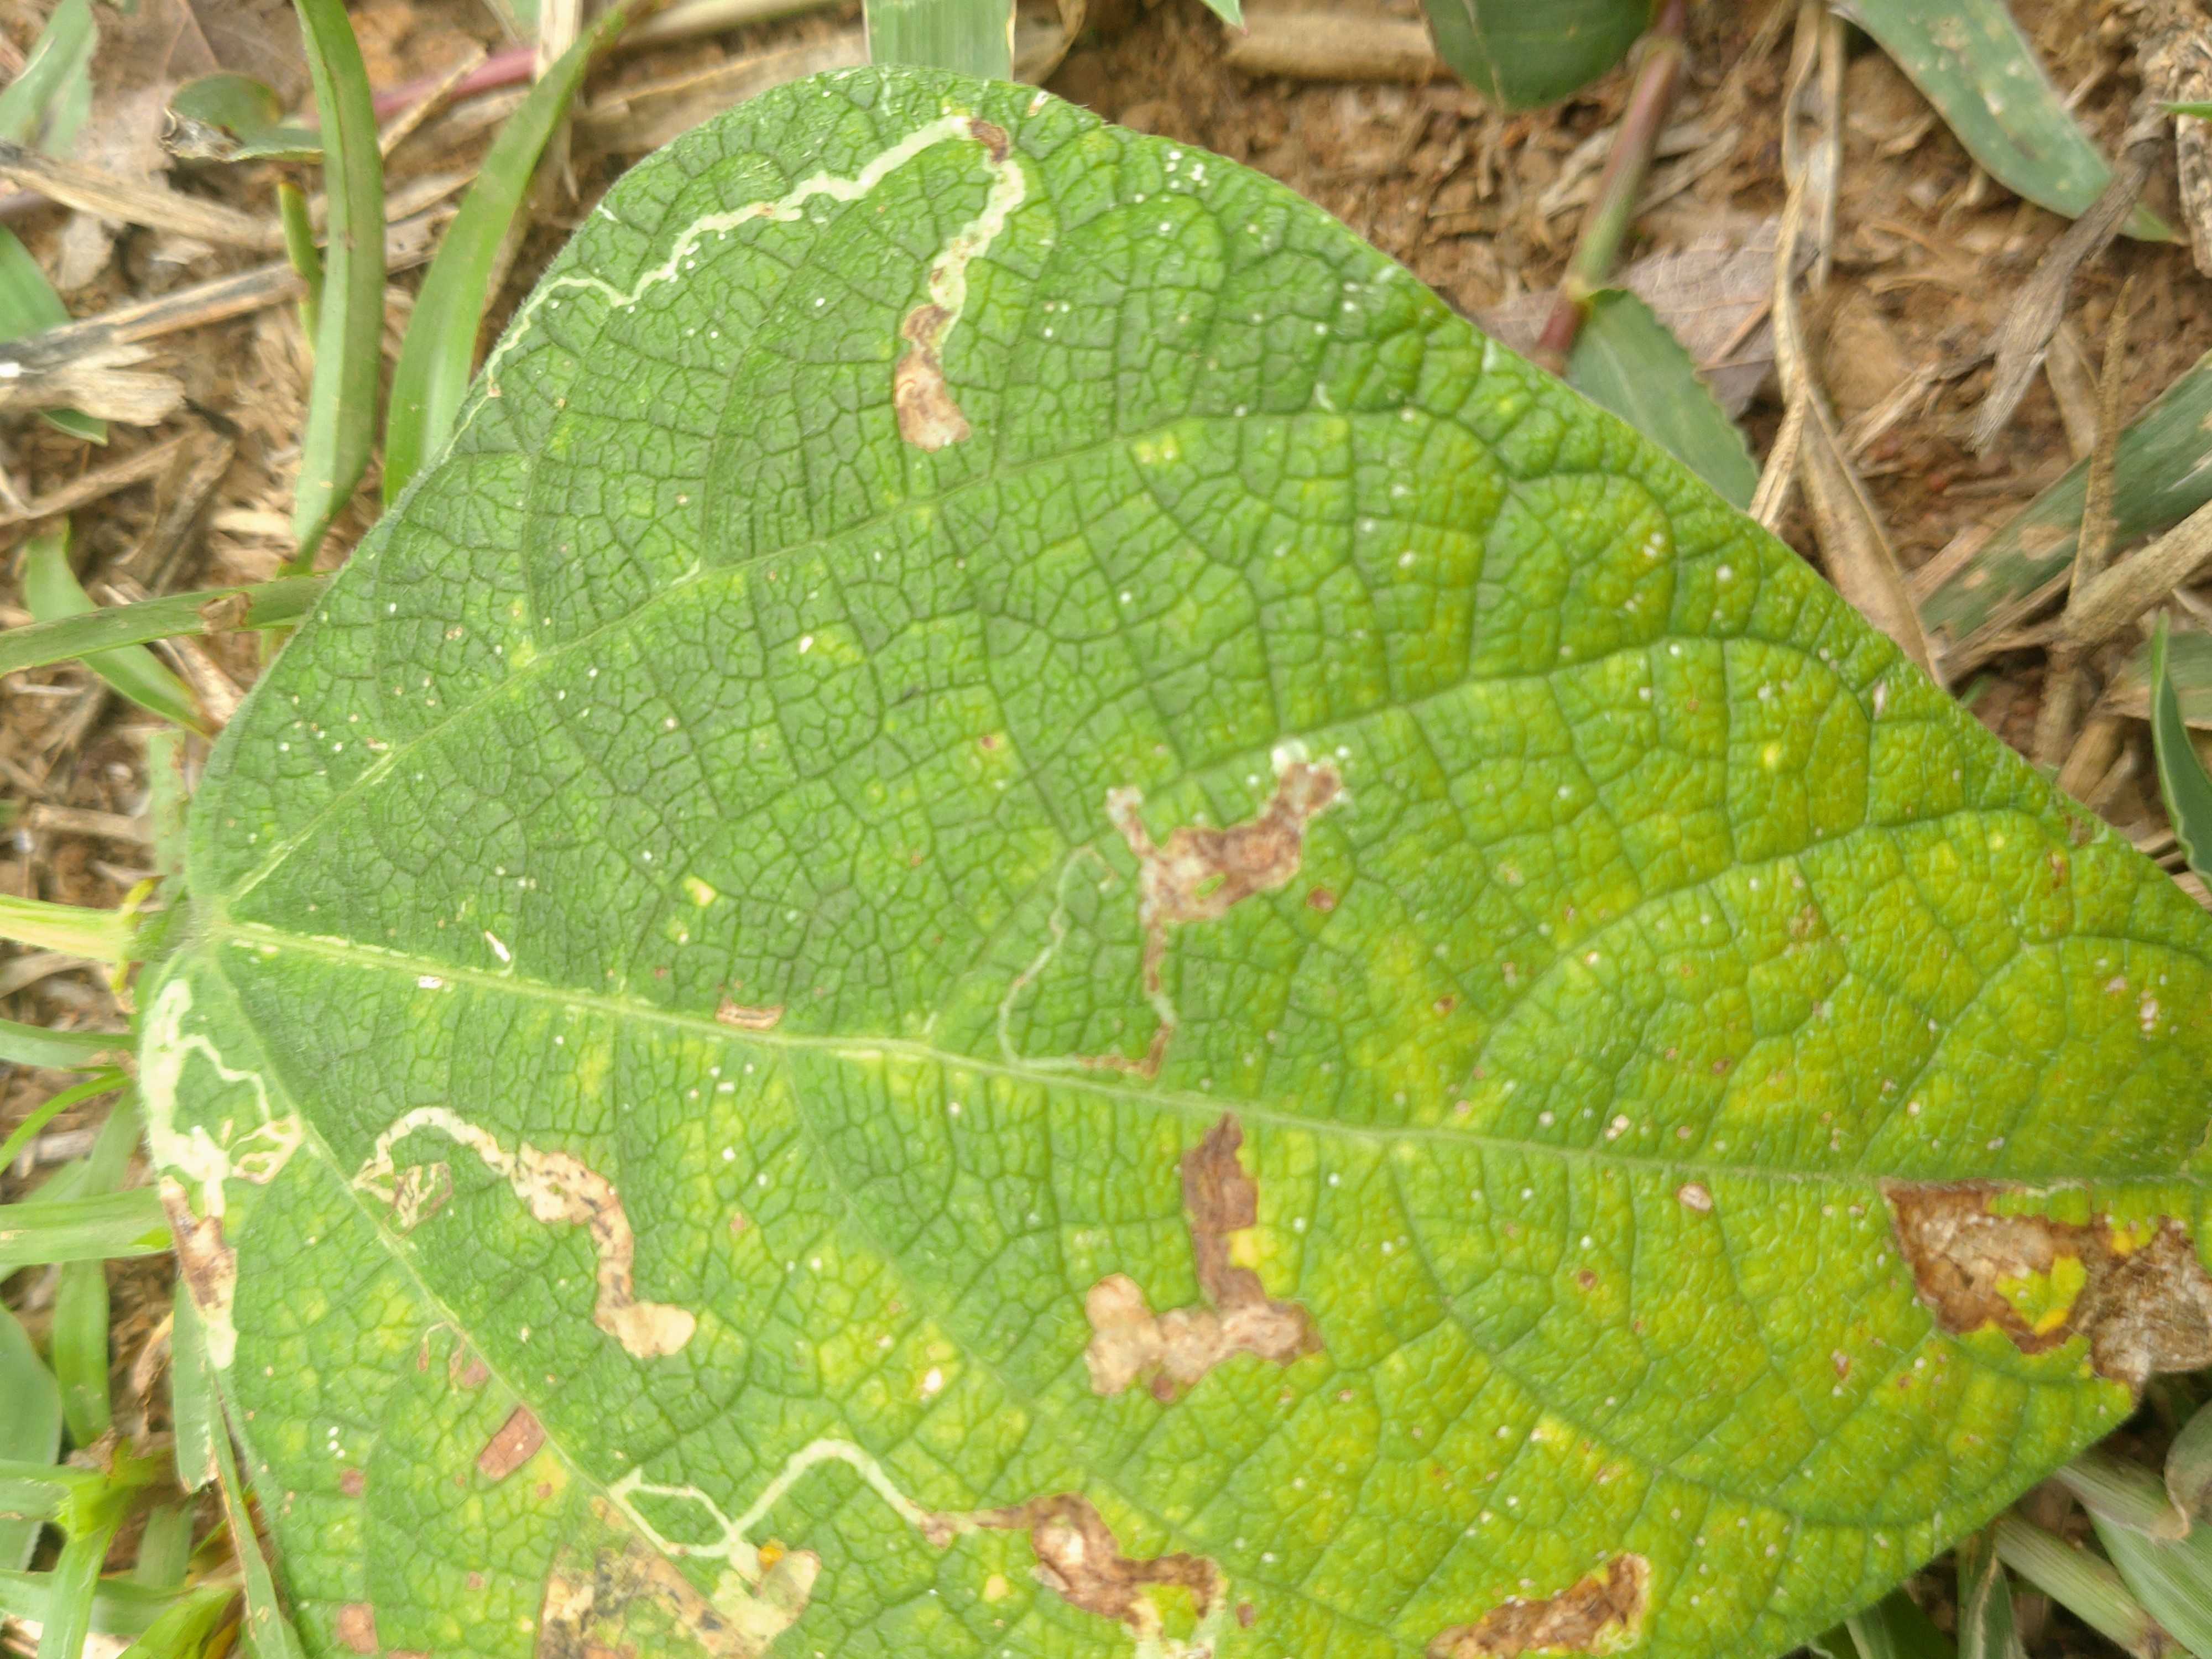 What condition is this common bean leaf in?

rust
